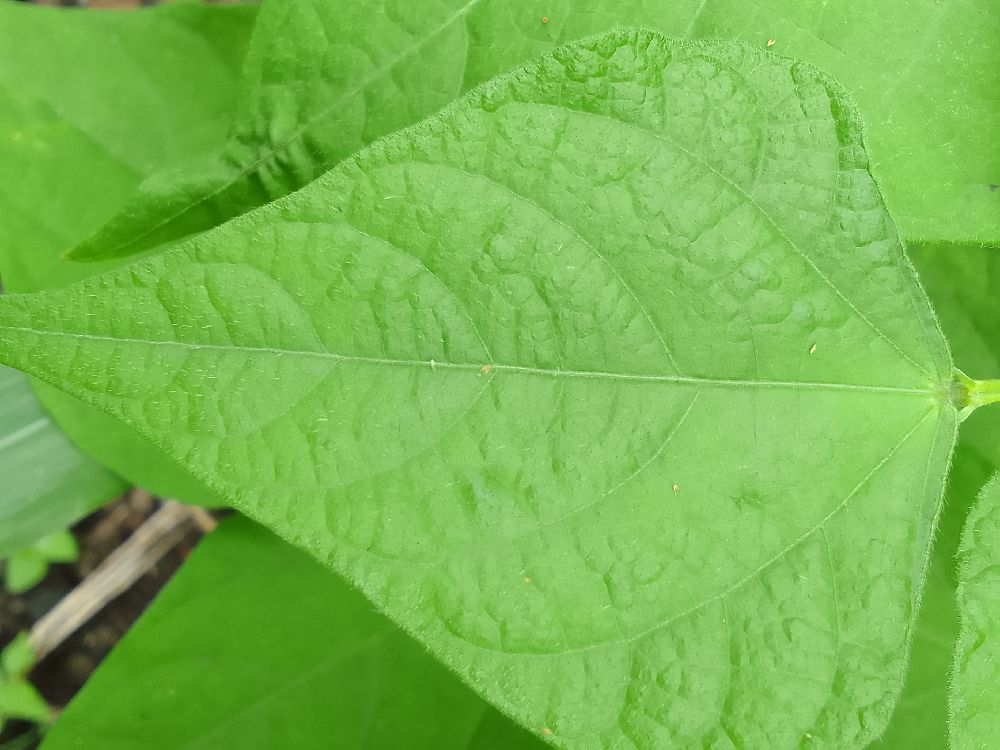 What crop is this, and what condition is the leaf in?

common bean, healthy
